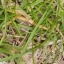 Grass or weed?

grass
